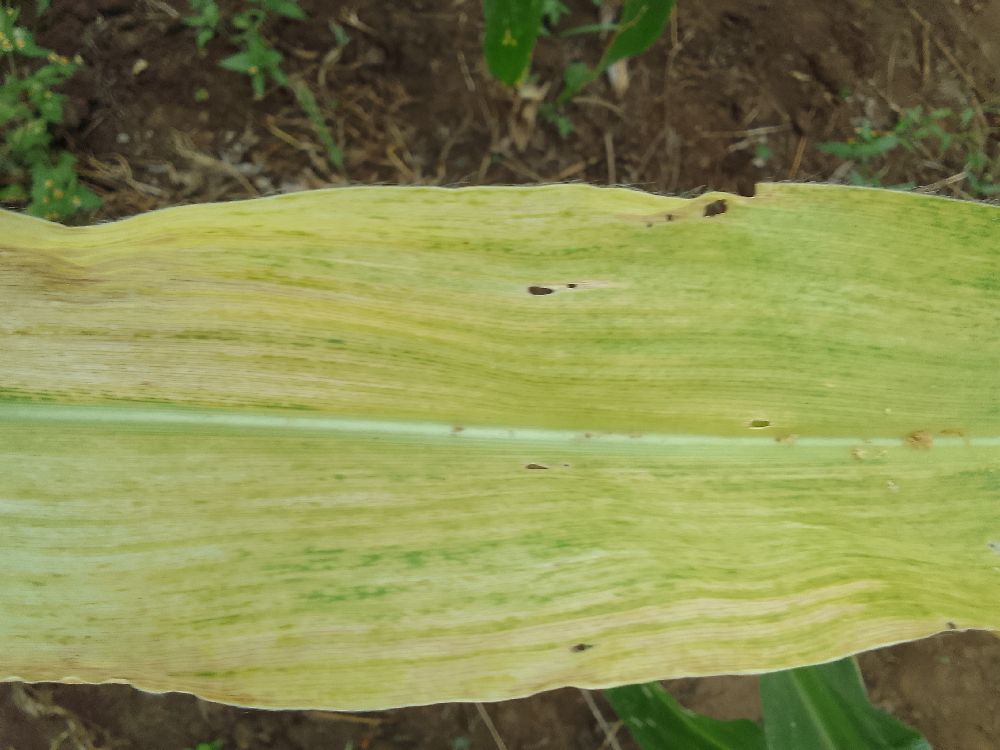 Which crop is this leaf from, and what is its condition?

maize, maize lethal necrosis
